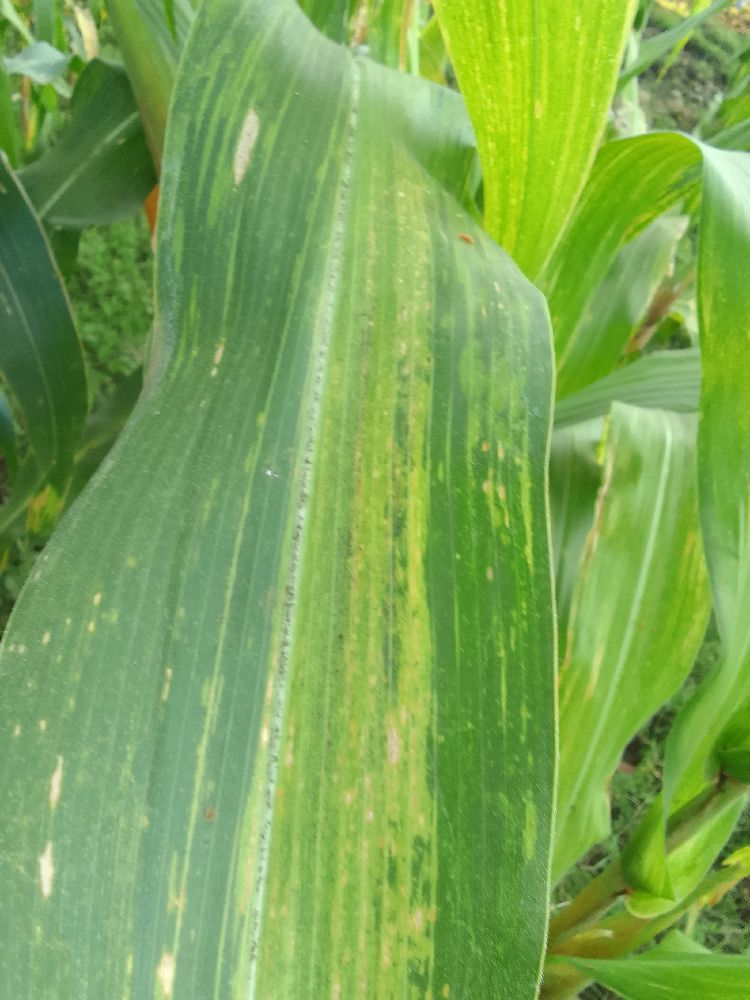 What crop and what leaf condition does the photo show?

maize, maize lethal necrosis
